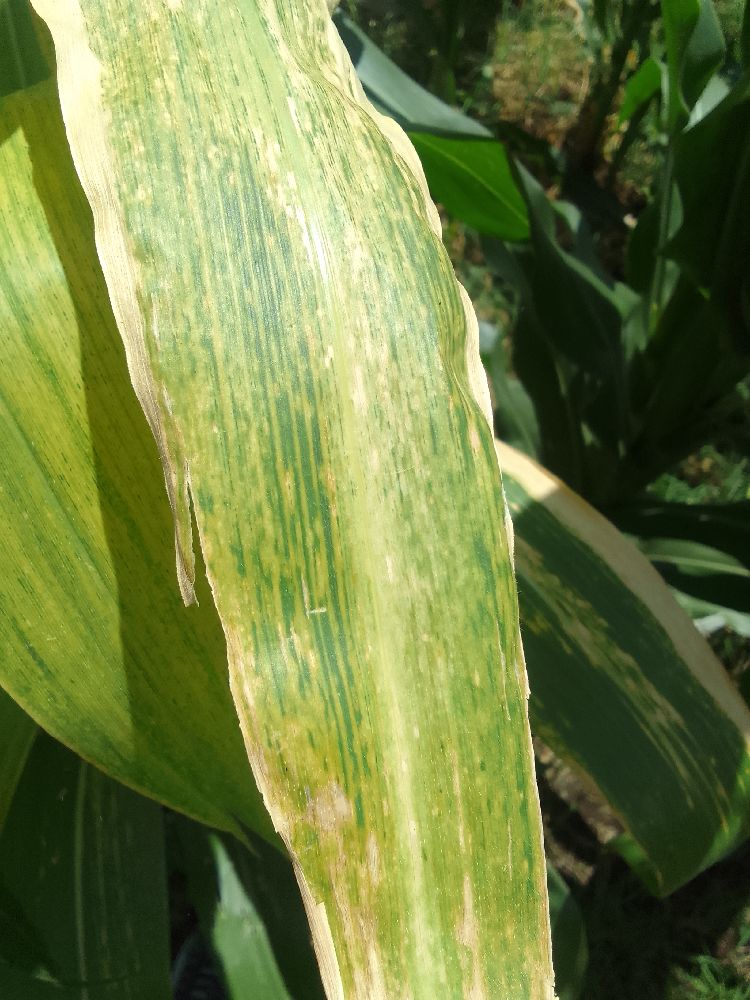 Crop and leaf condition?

maize, maize lethal necrosis
